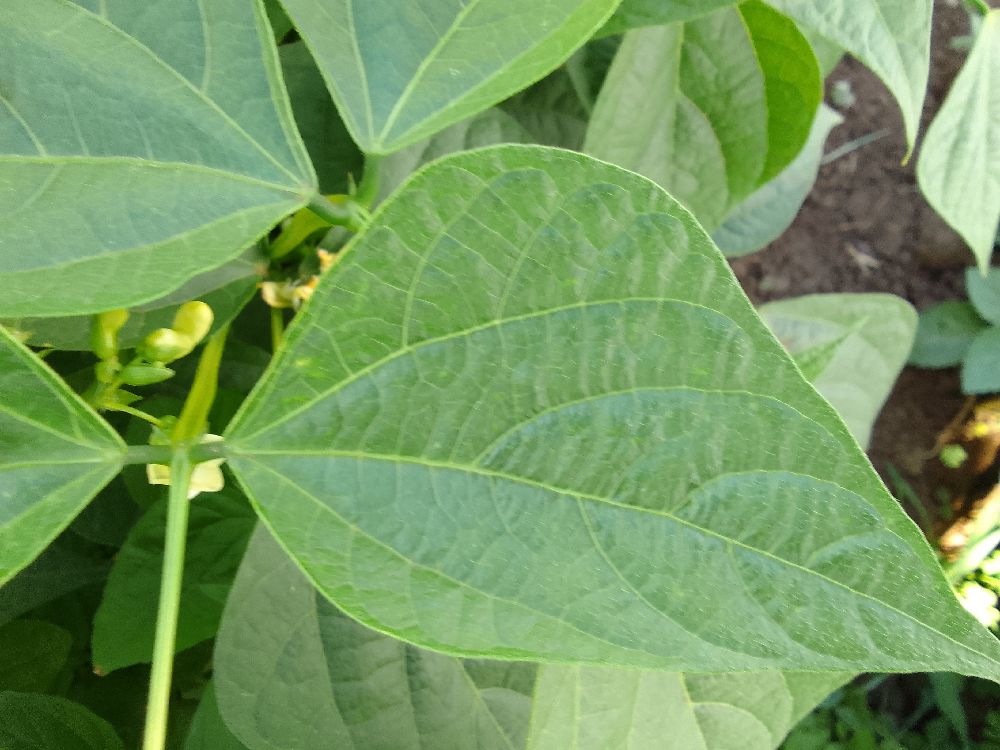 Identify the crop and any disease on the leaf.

common bean, healthy
